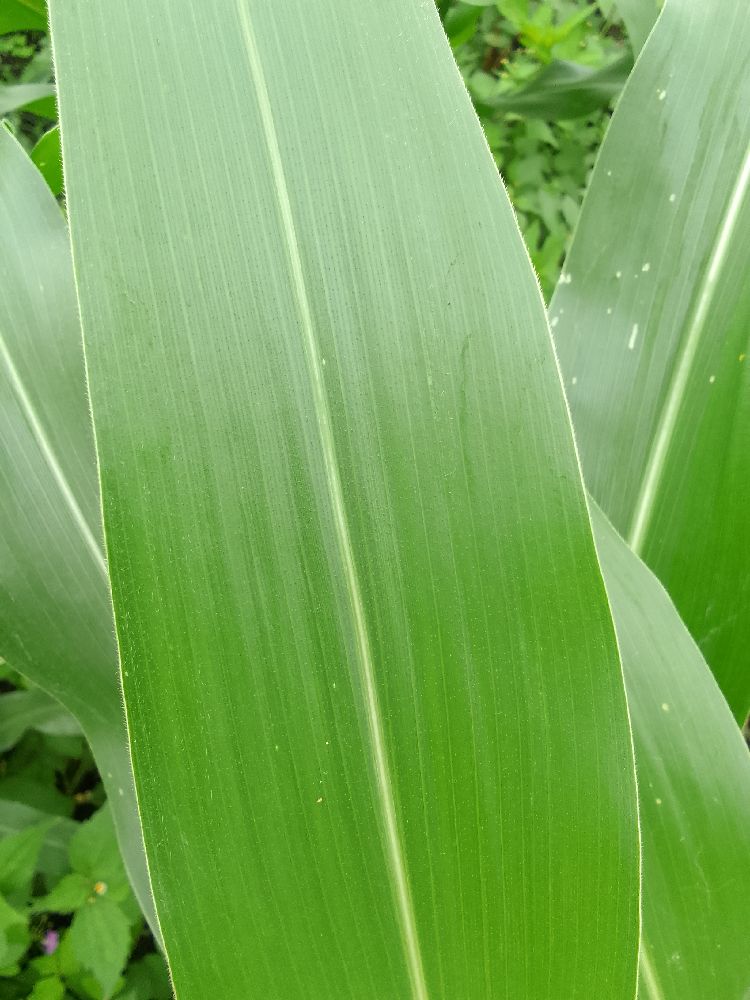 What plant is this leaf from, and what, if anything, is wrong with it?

maize, healthy
